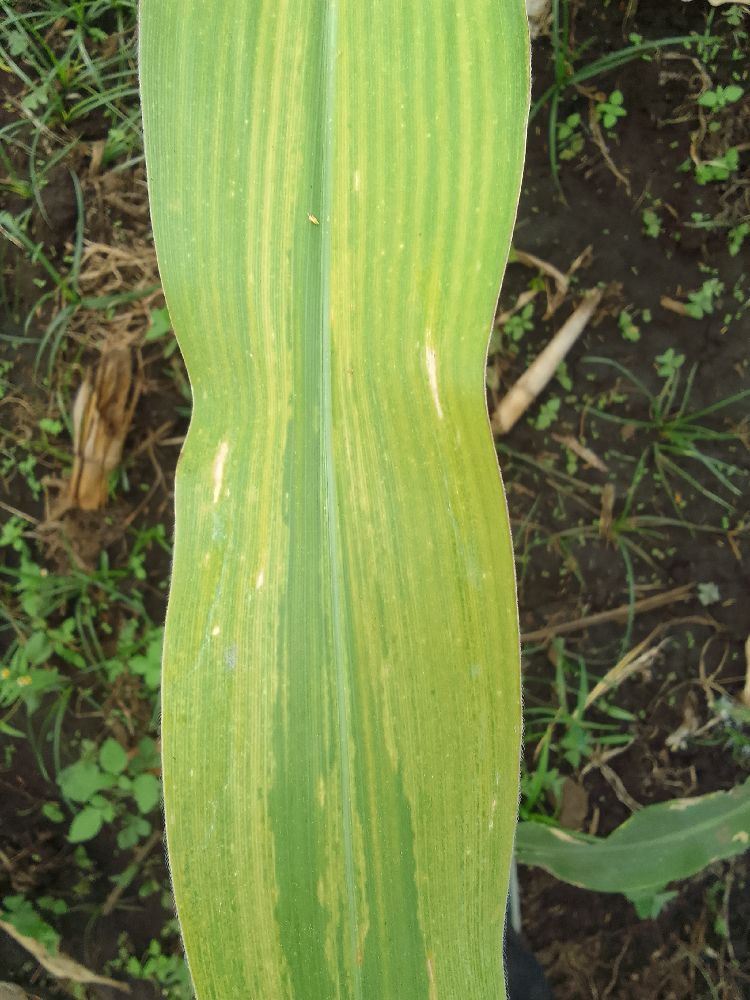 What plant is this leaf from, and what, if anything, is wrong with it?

maize, maize lethal necrosis
